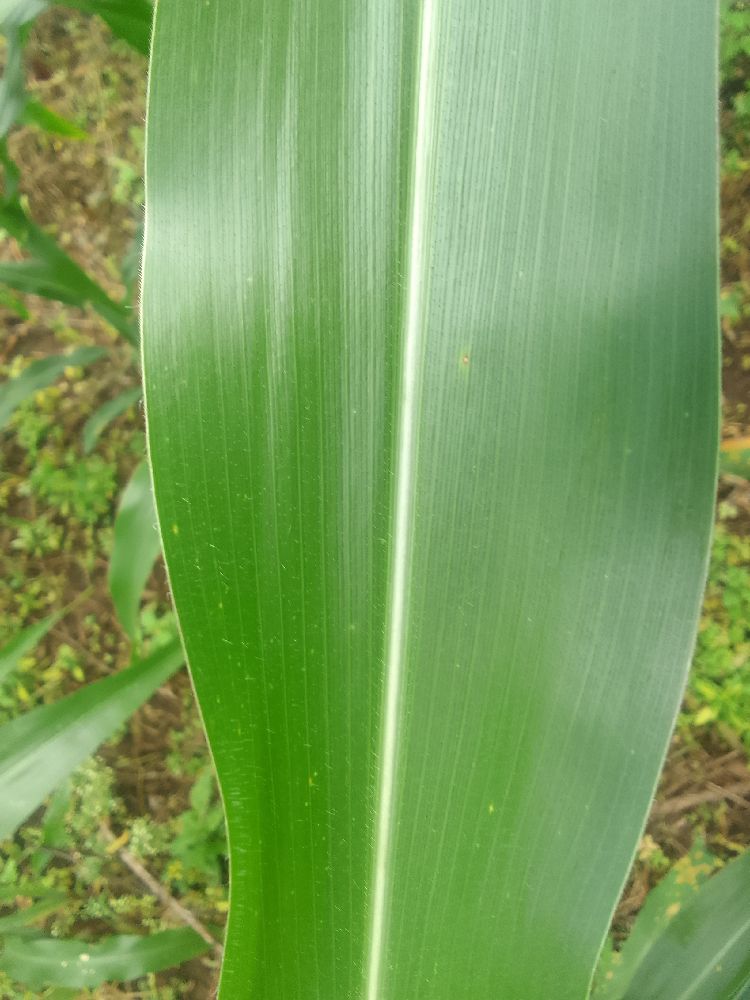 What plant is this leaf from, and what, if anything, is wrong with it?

maize, healthy
